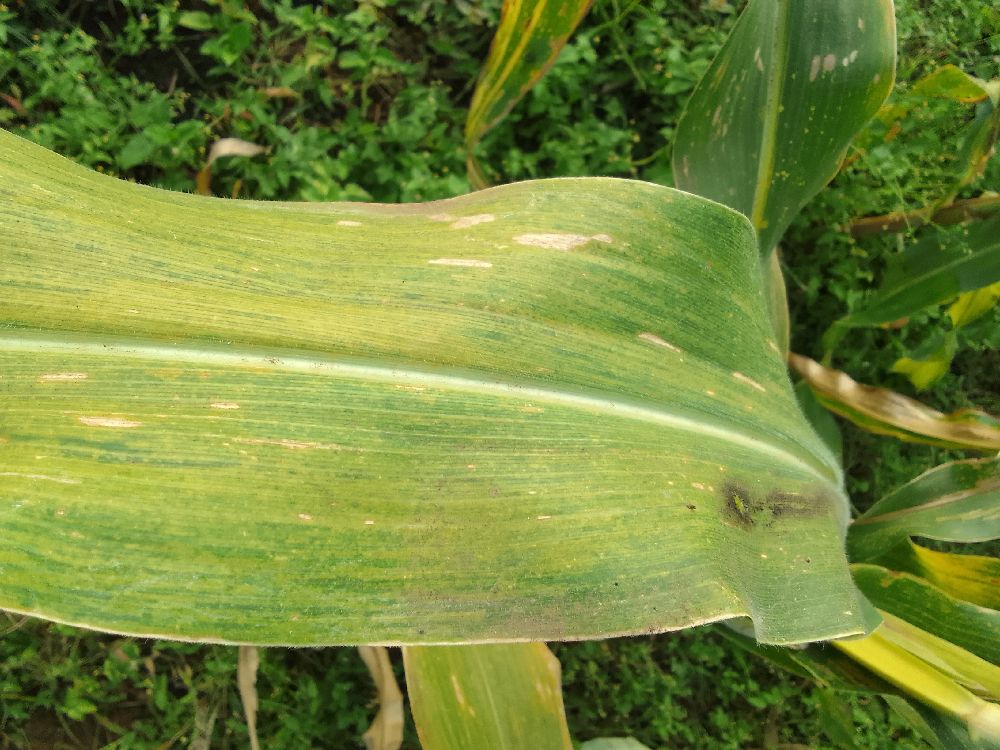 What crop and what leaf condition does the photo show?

maize, maize lethal necrosis
